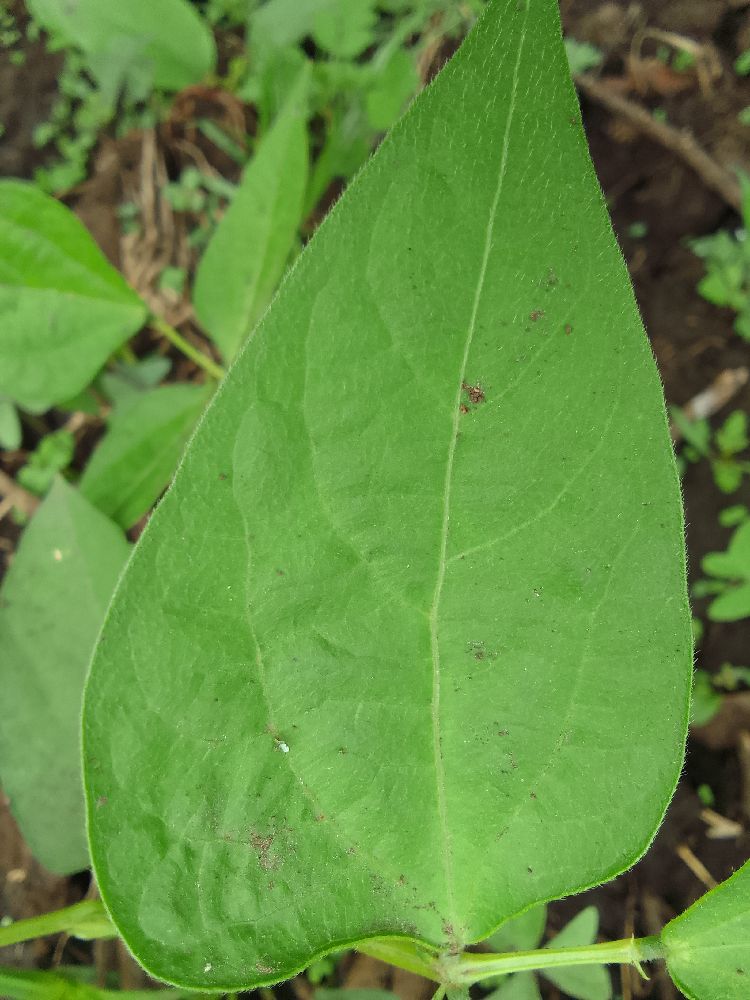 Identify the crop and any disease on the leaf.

common bean, healthy
